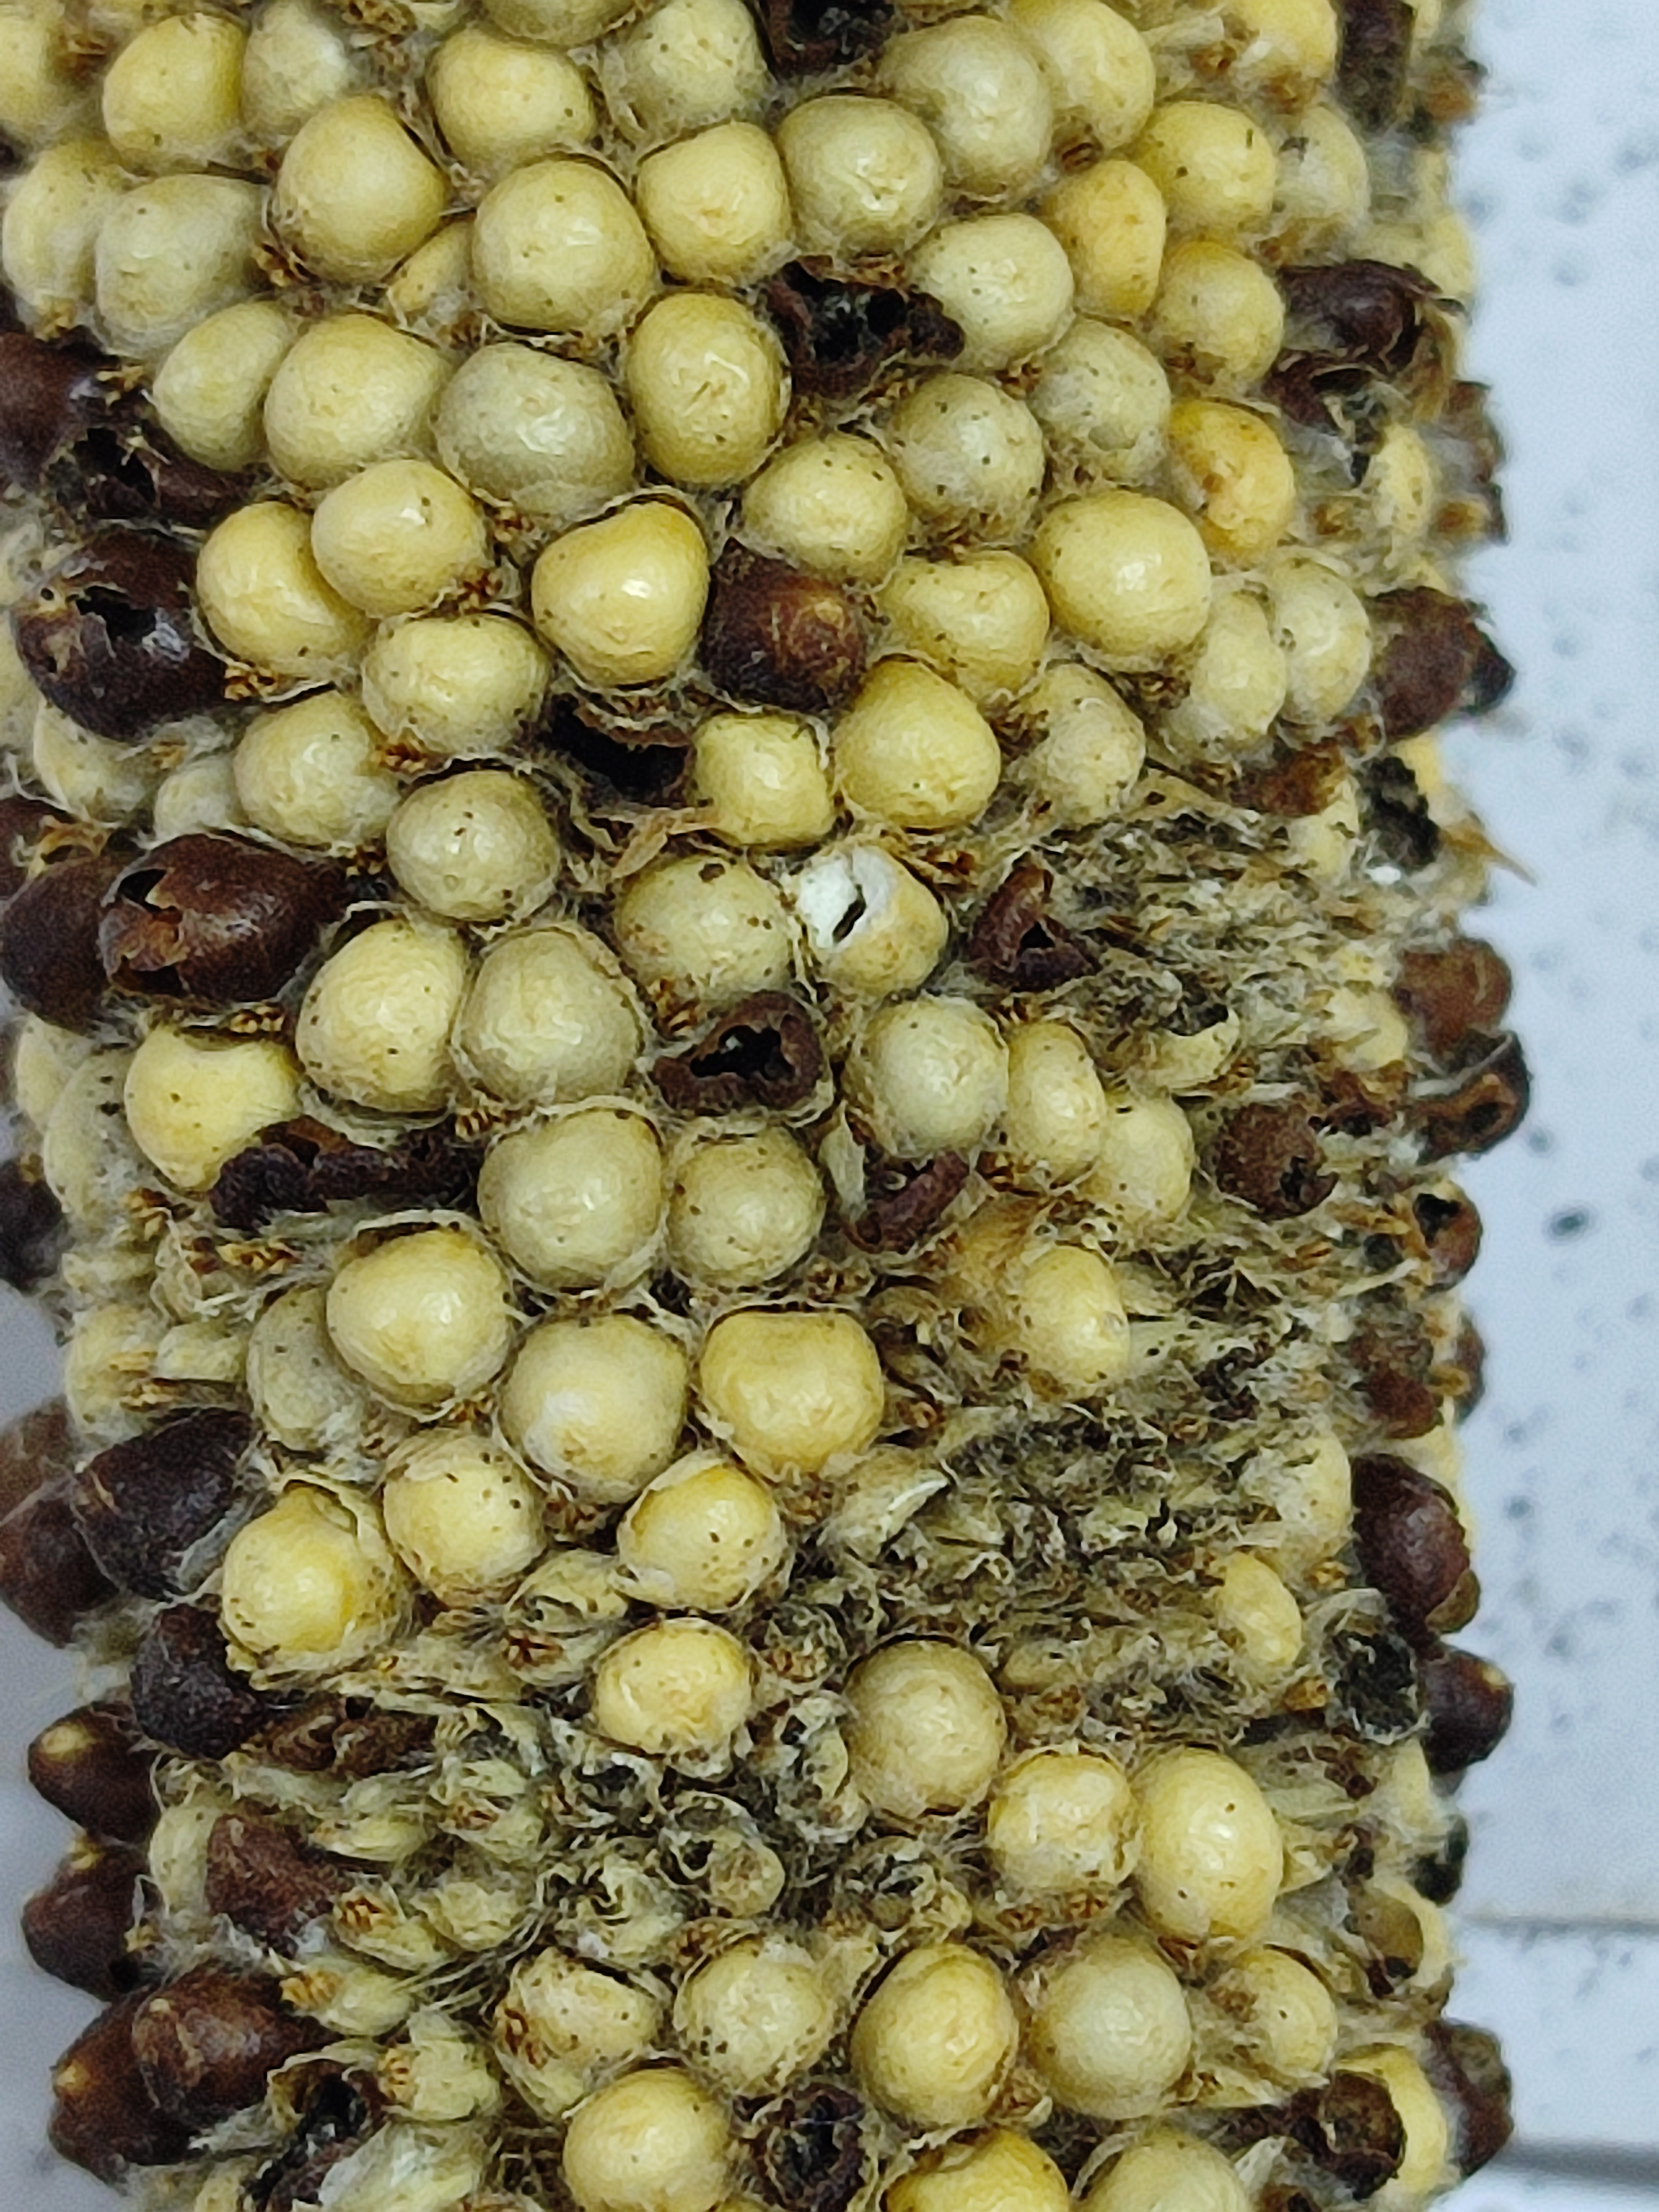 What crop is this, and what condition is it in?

pearl millet, smut
